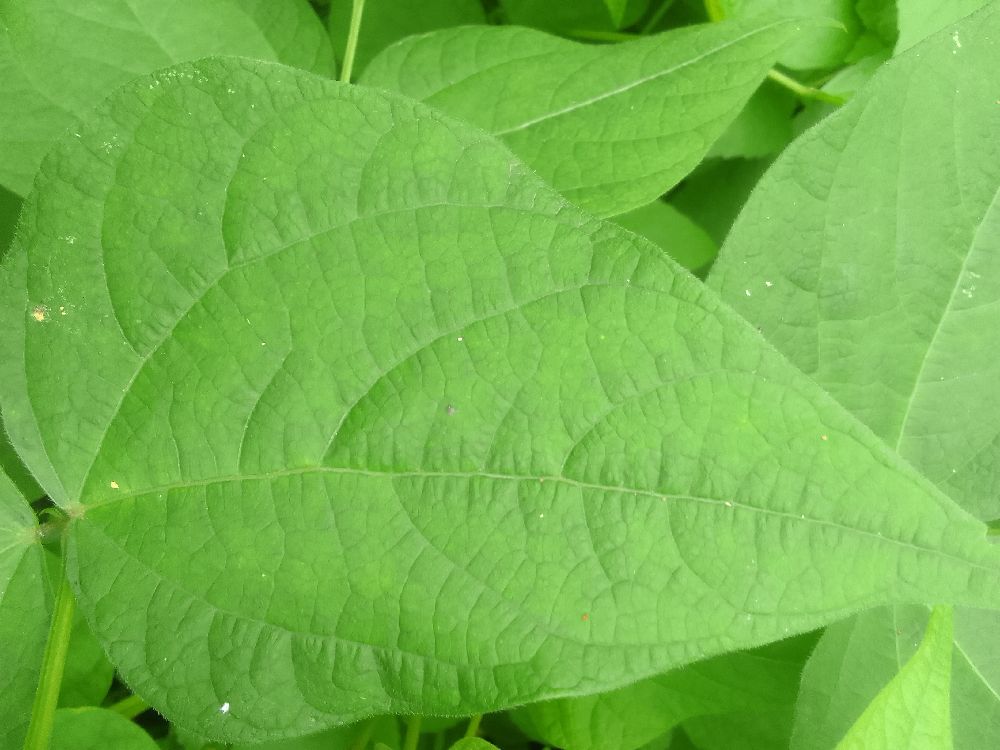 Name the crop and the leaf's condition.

common bean, healthy
